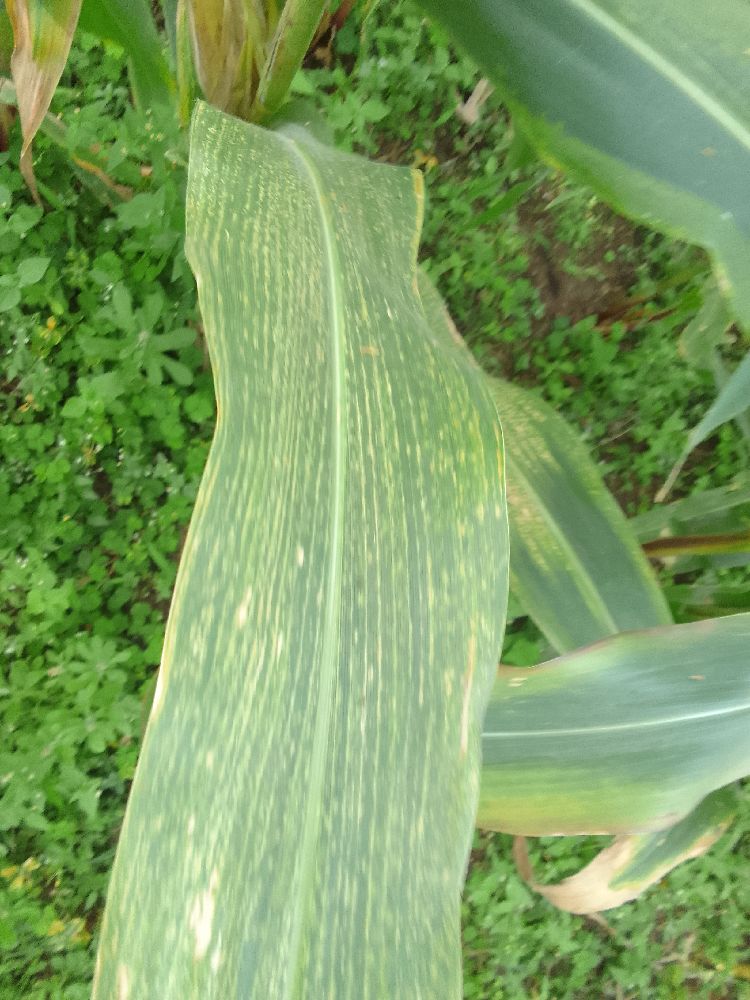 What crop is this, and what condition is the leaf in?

maize, maize lethal necrosis
